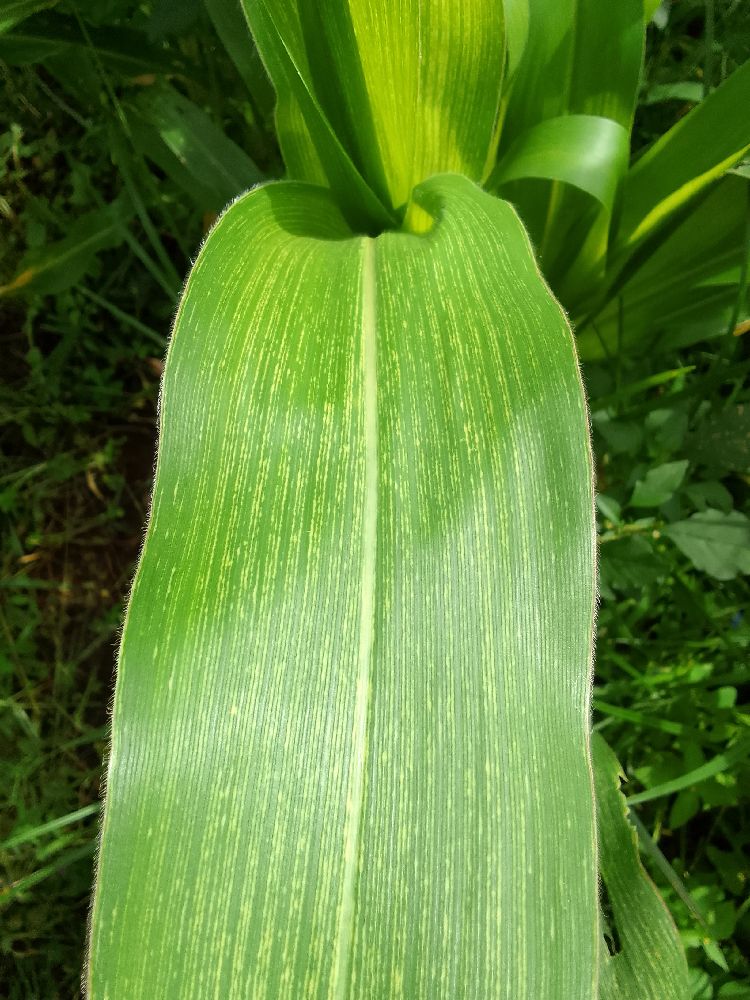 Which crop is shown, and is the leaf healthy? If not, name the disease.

maize, maize streak virus
